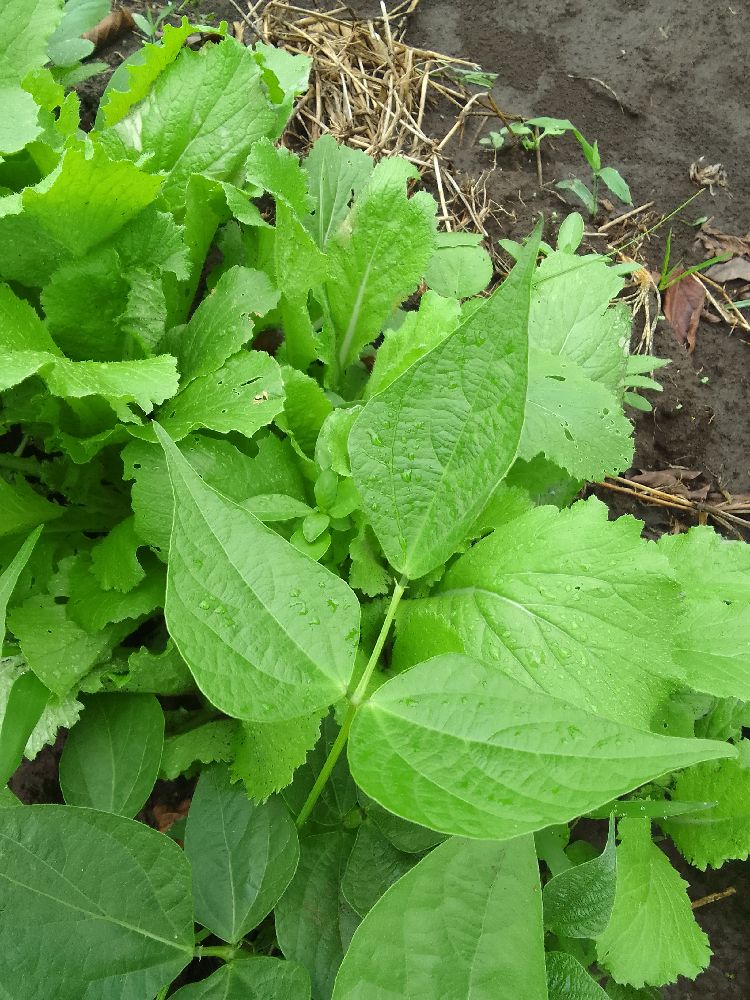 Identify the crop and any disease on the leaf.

common bean, healthy
